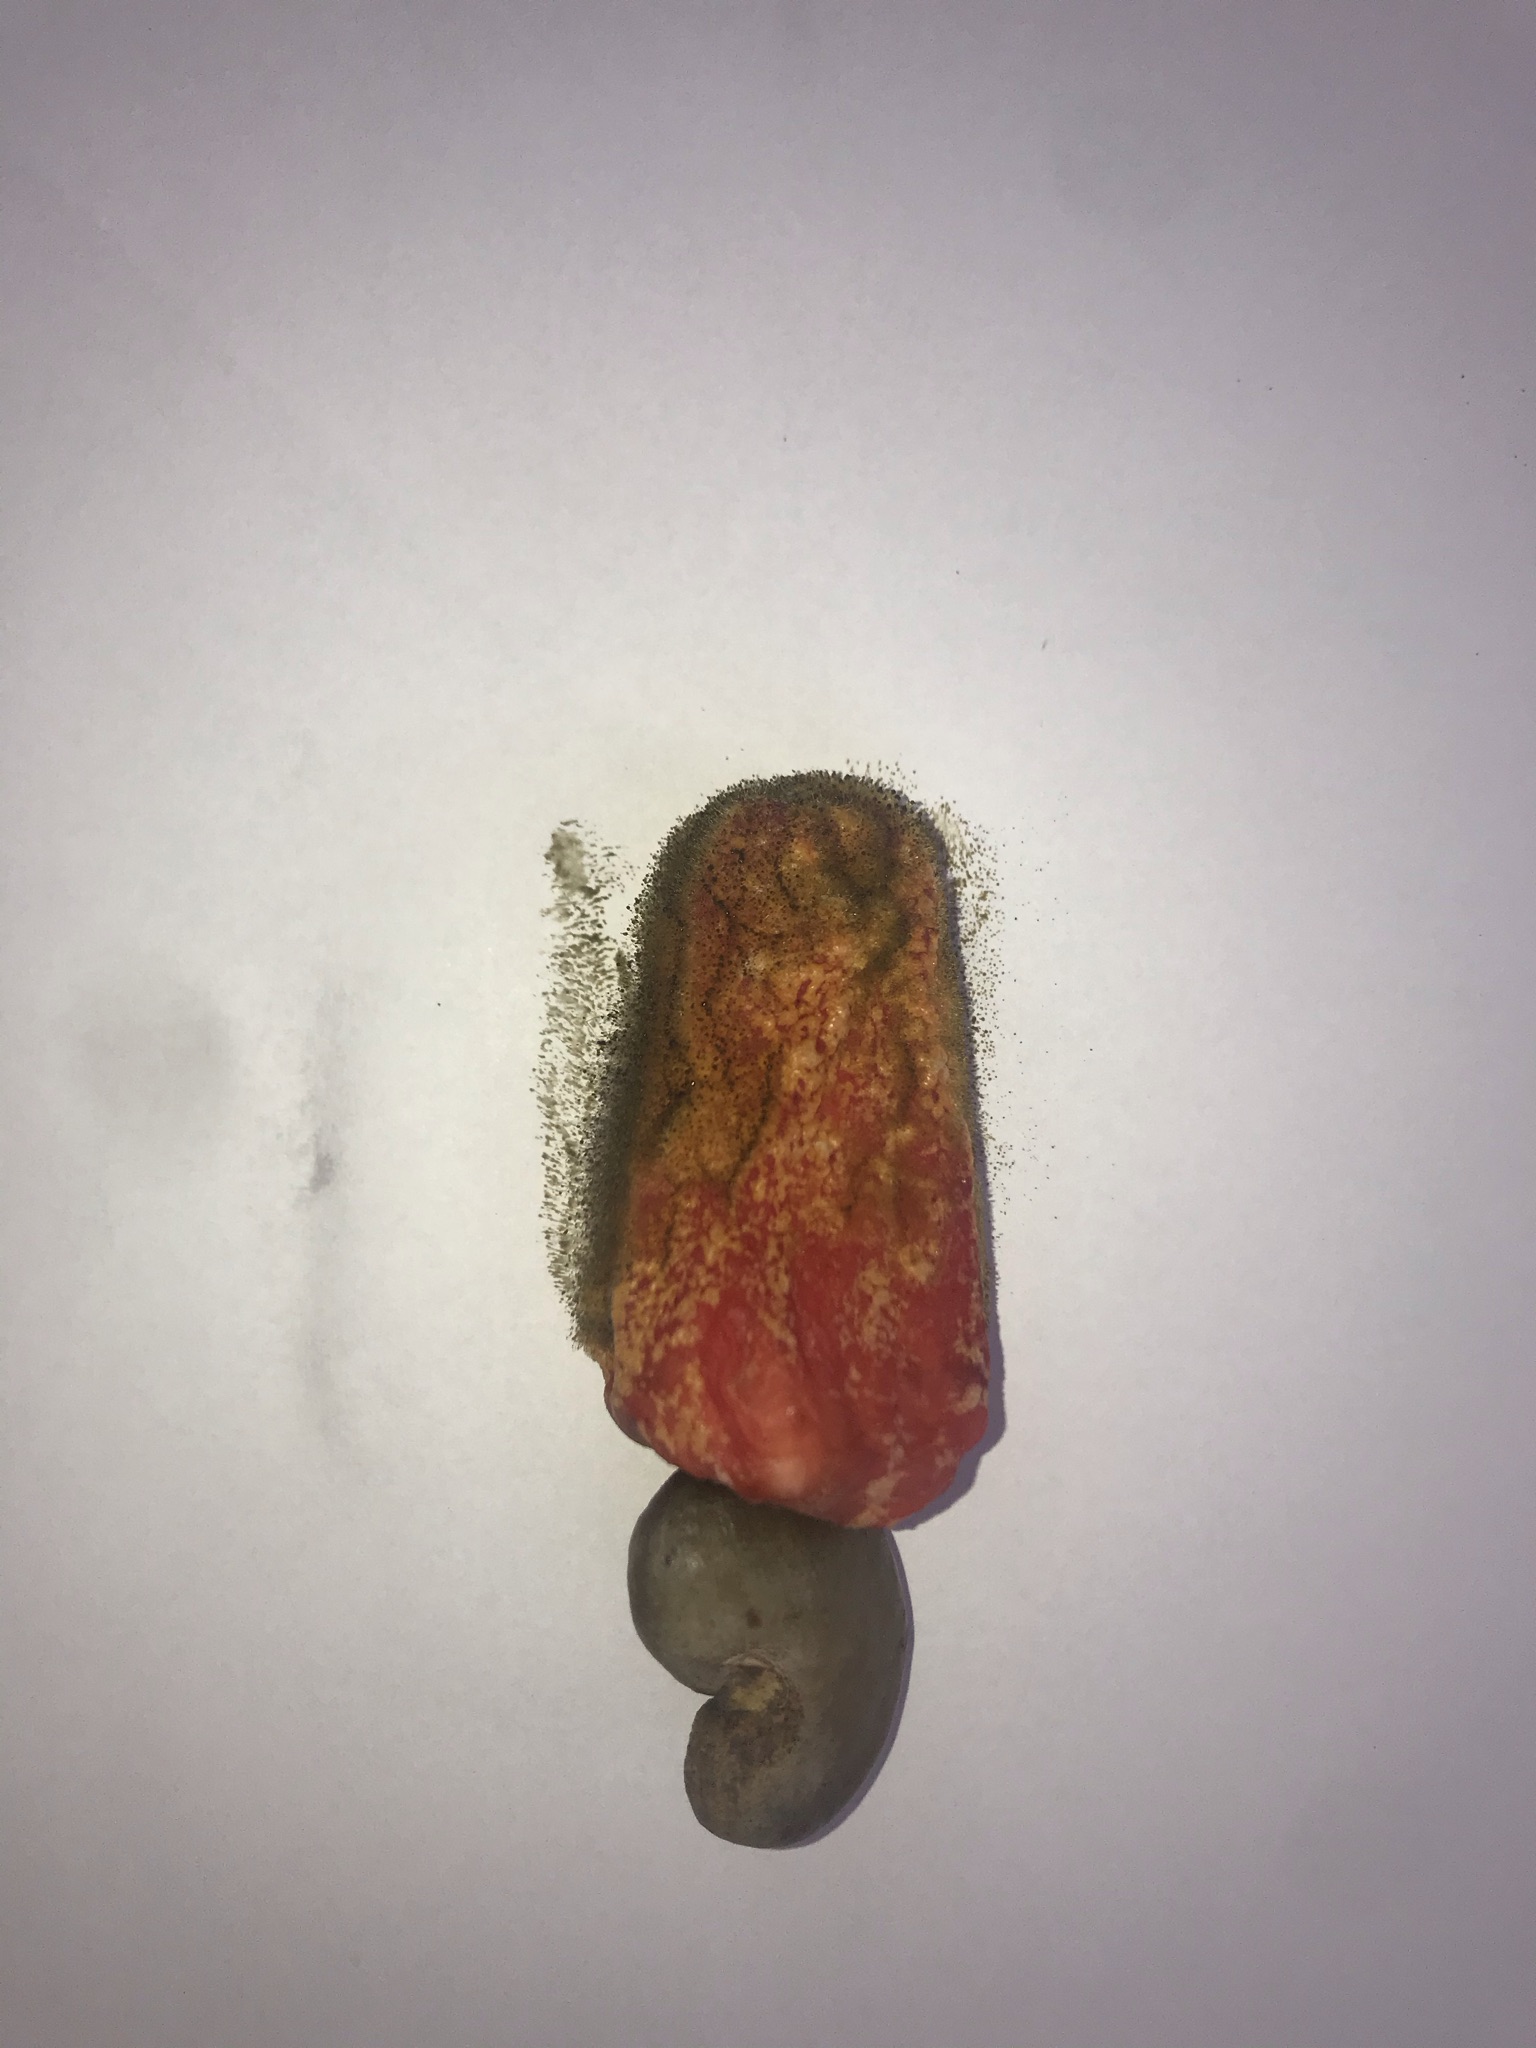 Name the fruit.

caju vermelho
